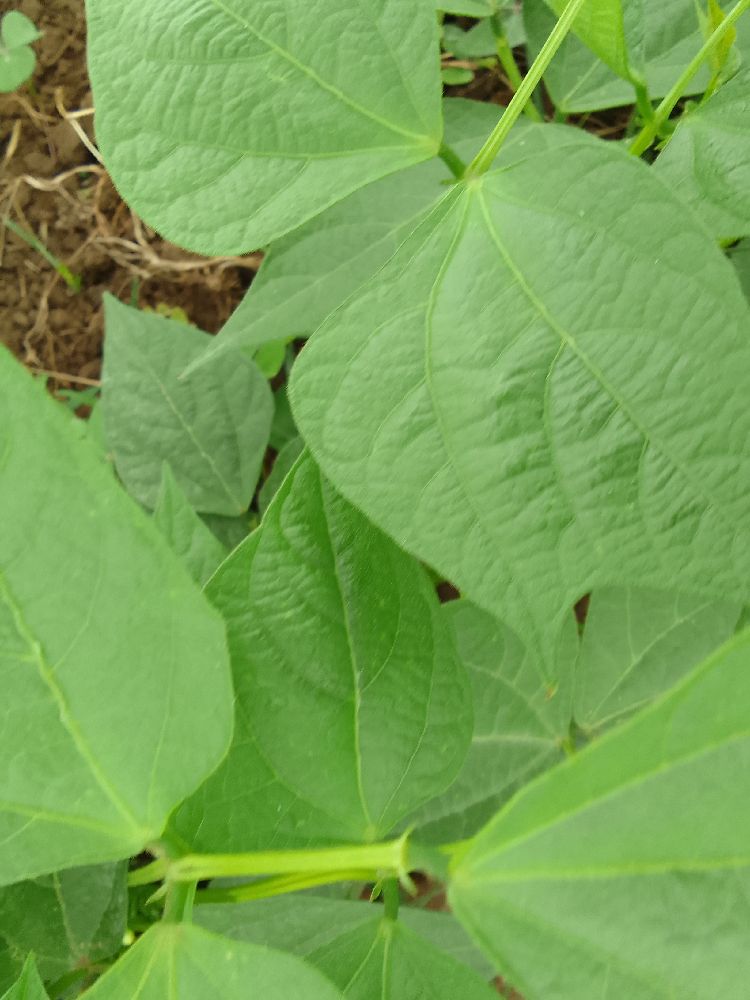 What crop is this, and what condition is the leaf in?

common bean, healthy
